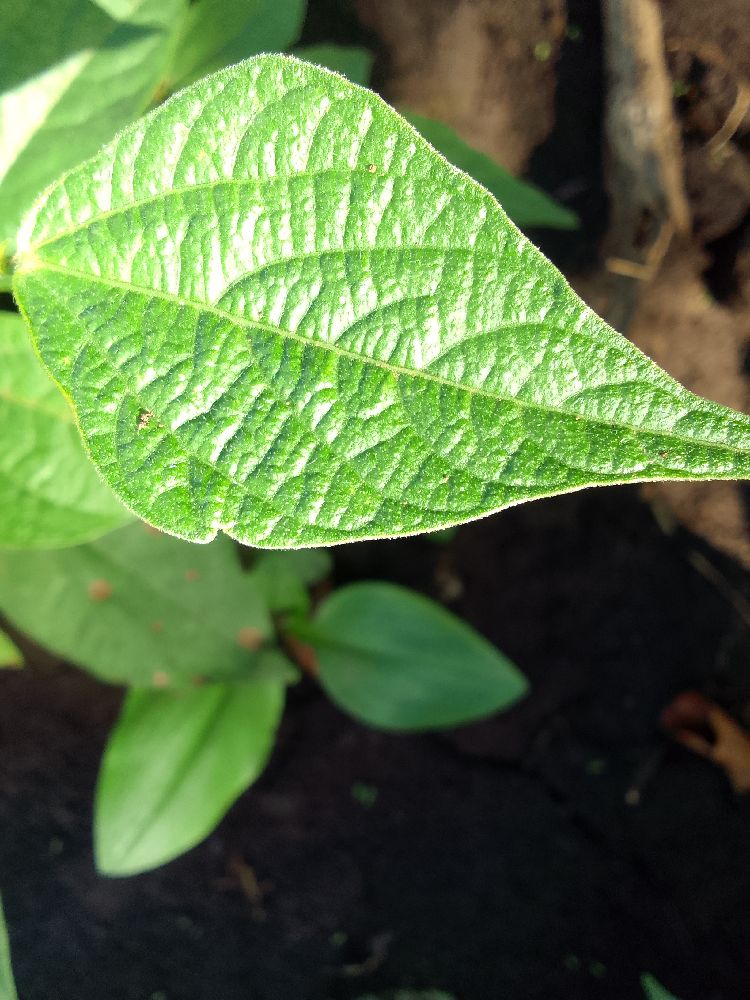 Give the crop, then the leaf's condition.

common bean, healthy
